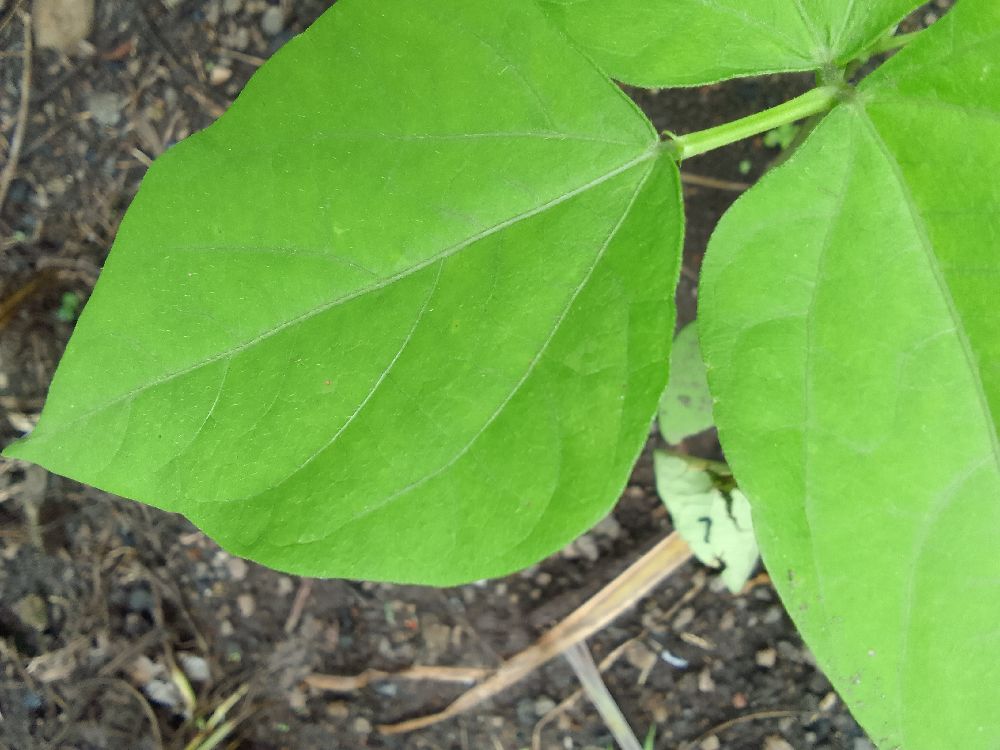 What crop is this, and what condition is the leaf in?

common bean, healthy
